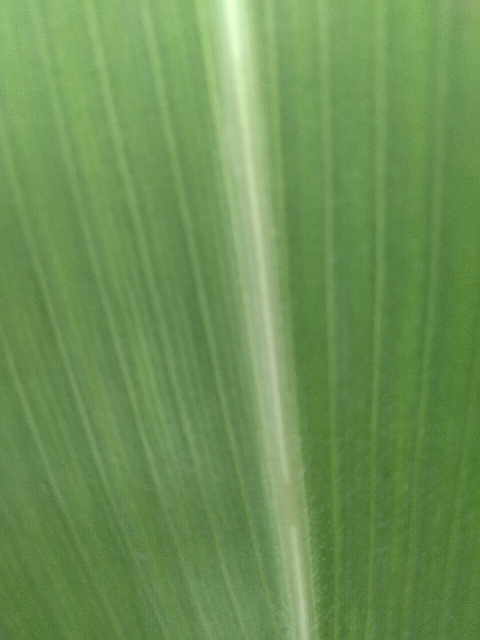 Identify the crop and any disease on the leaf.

maize, healthy
